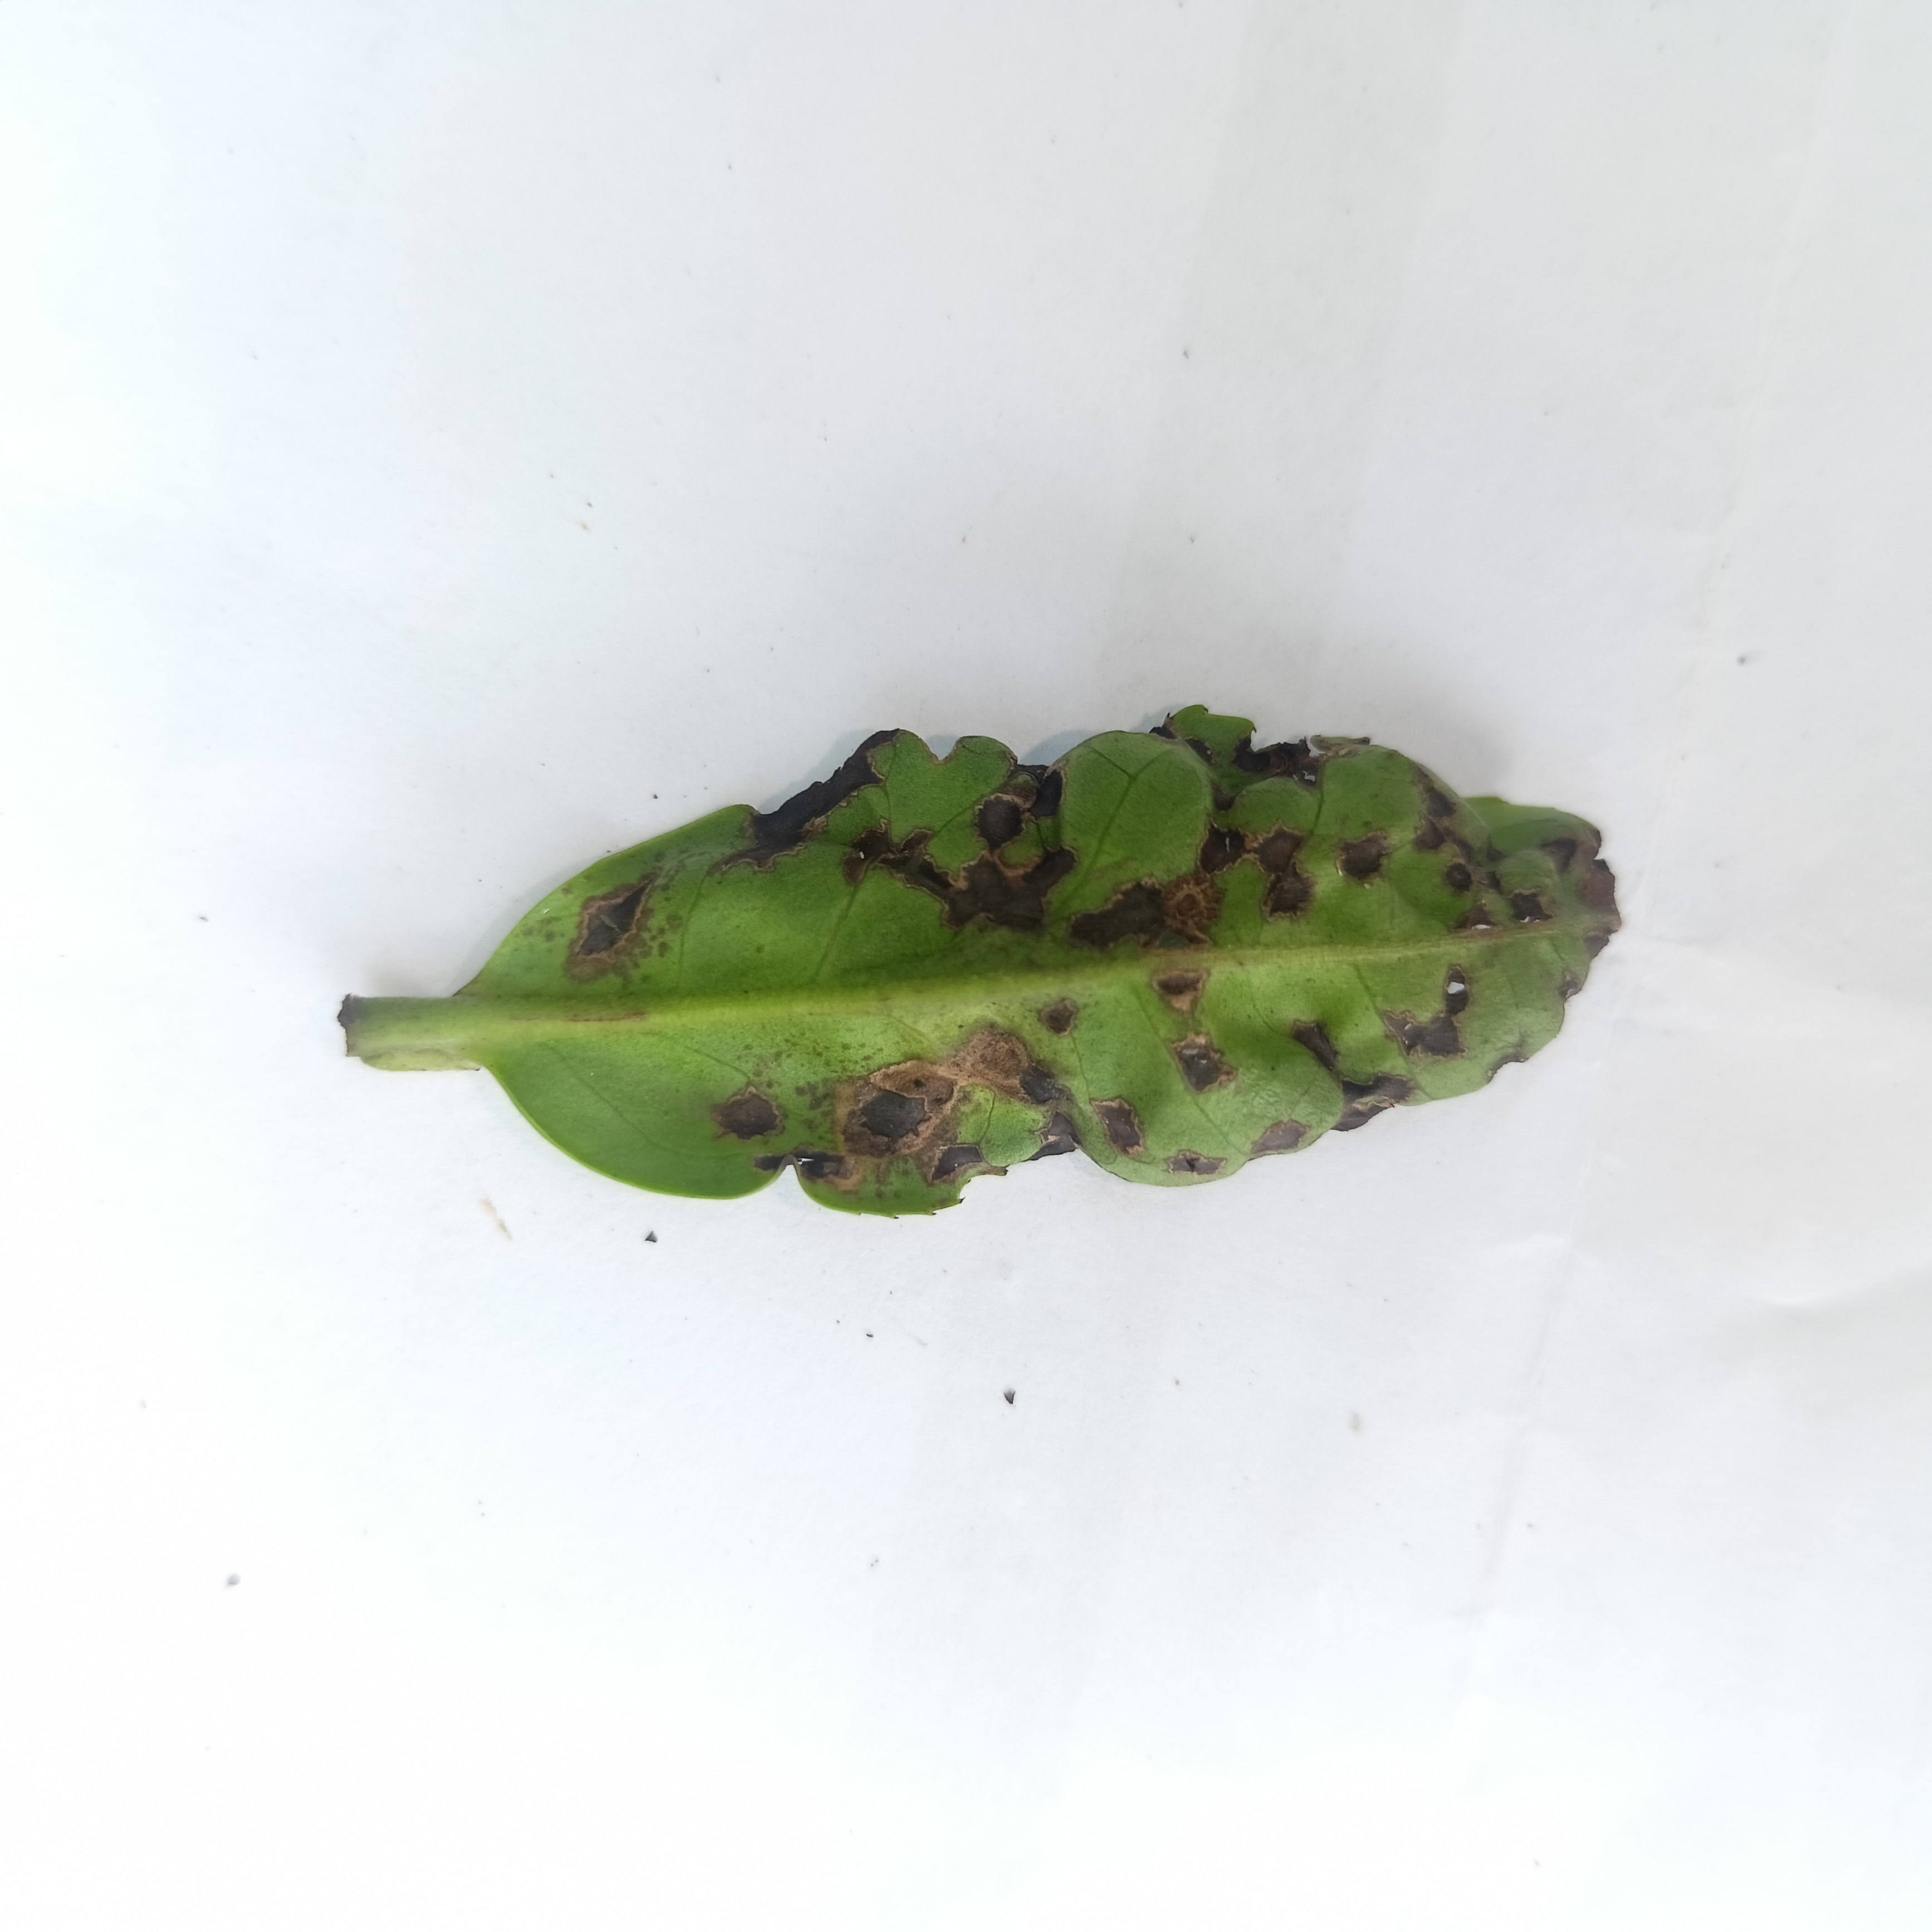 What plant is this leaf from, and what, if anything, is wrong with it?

tea, helopeltis
